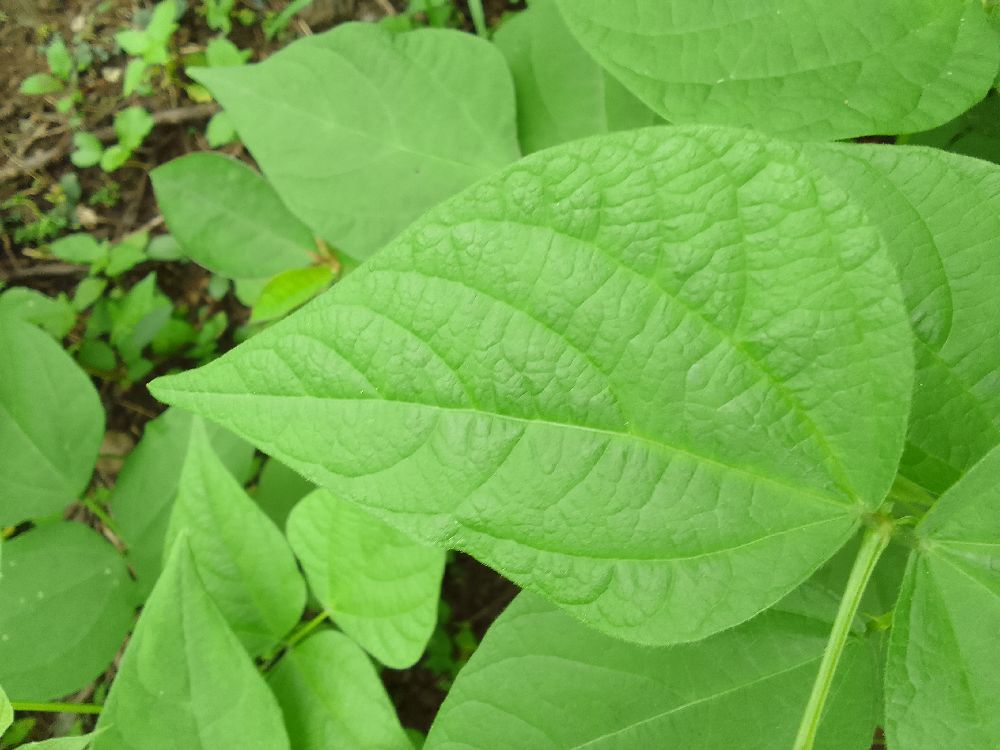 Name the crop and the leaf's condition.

common bean, healthy
